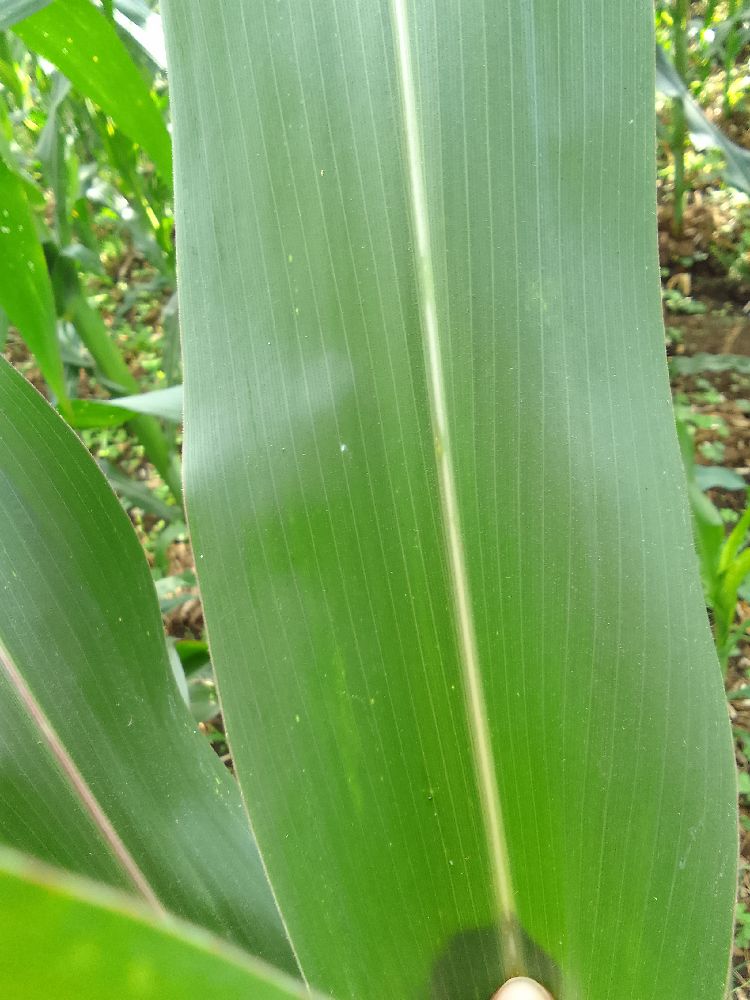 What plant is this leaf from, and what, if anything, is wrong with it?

maize, healthy
